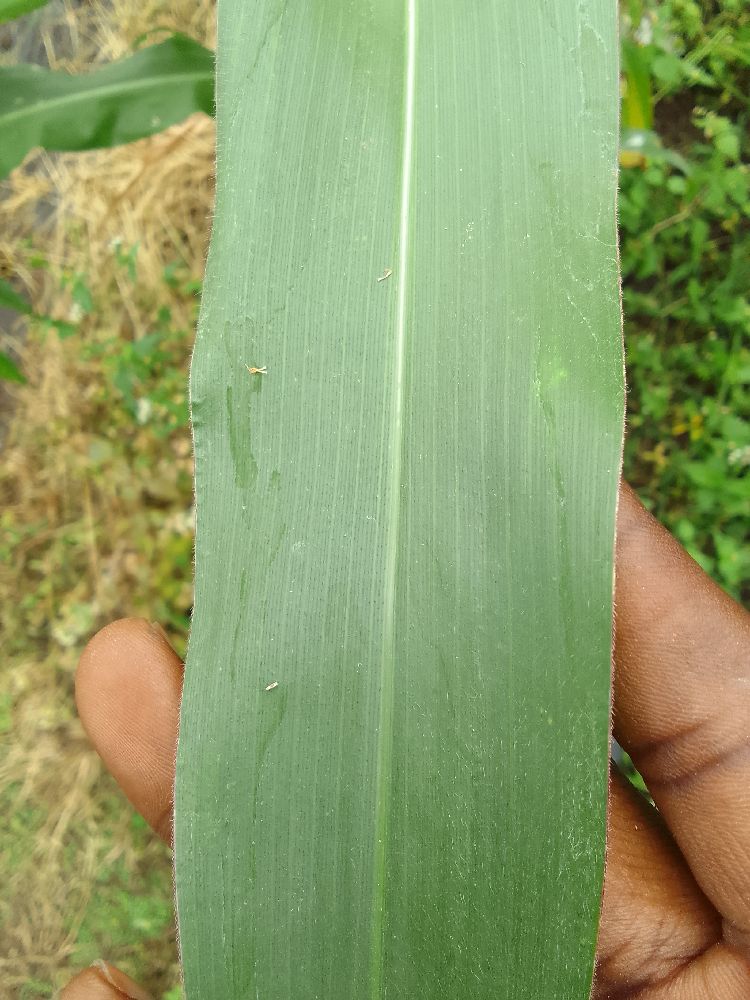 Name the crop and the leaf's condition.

maize, healthy
